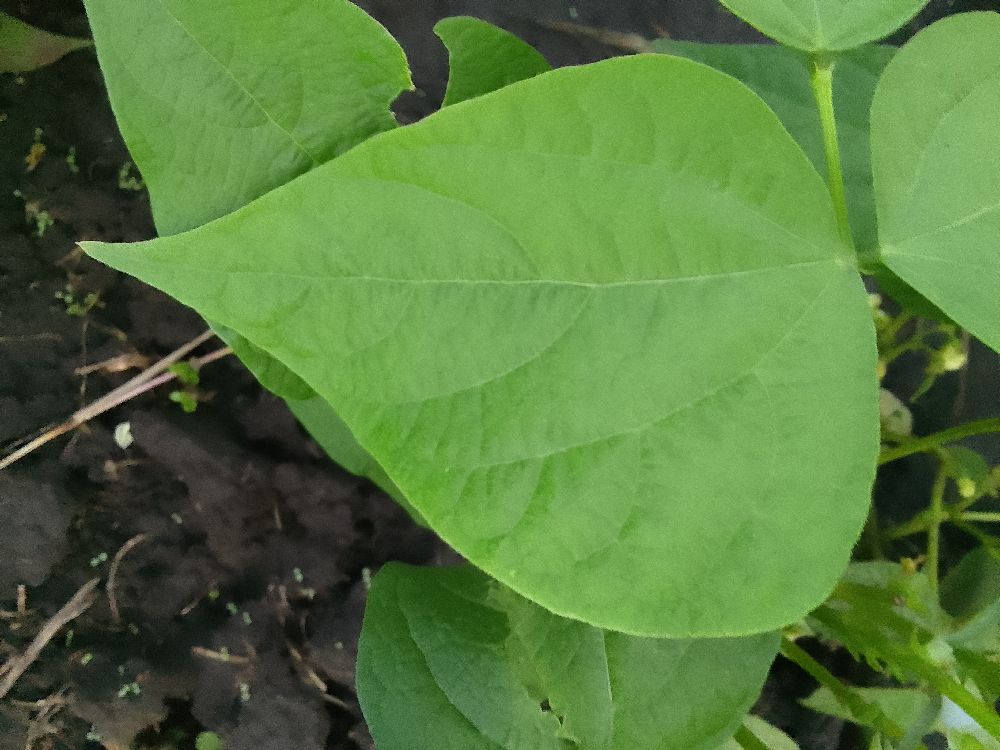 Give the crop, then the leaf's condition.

common bean, healthy
